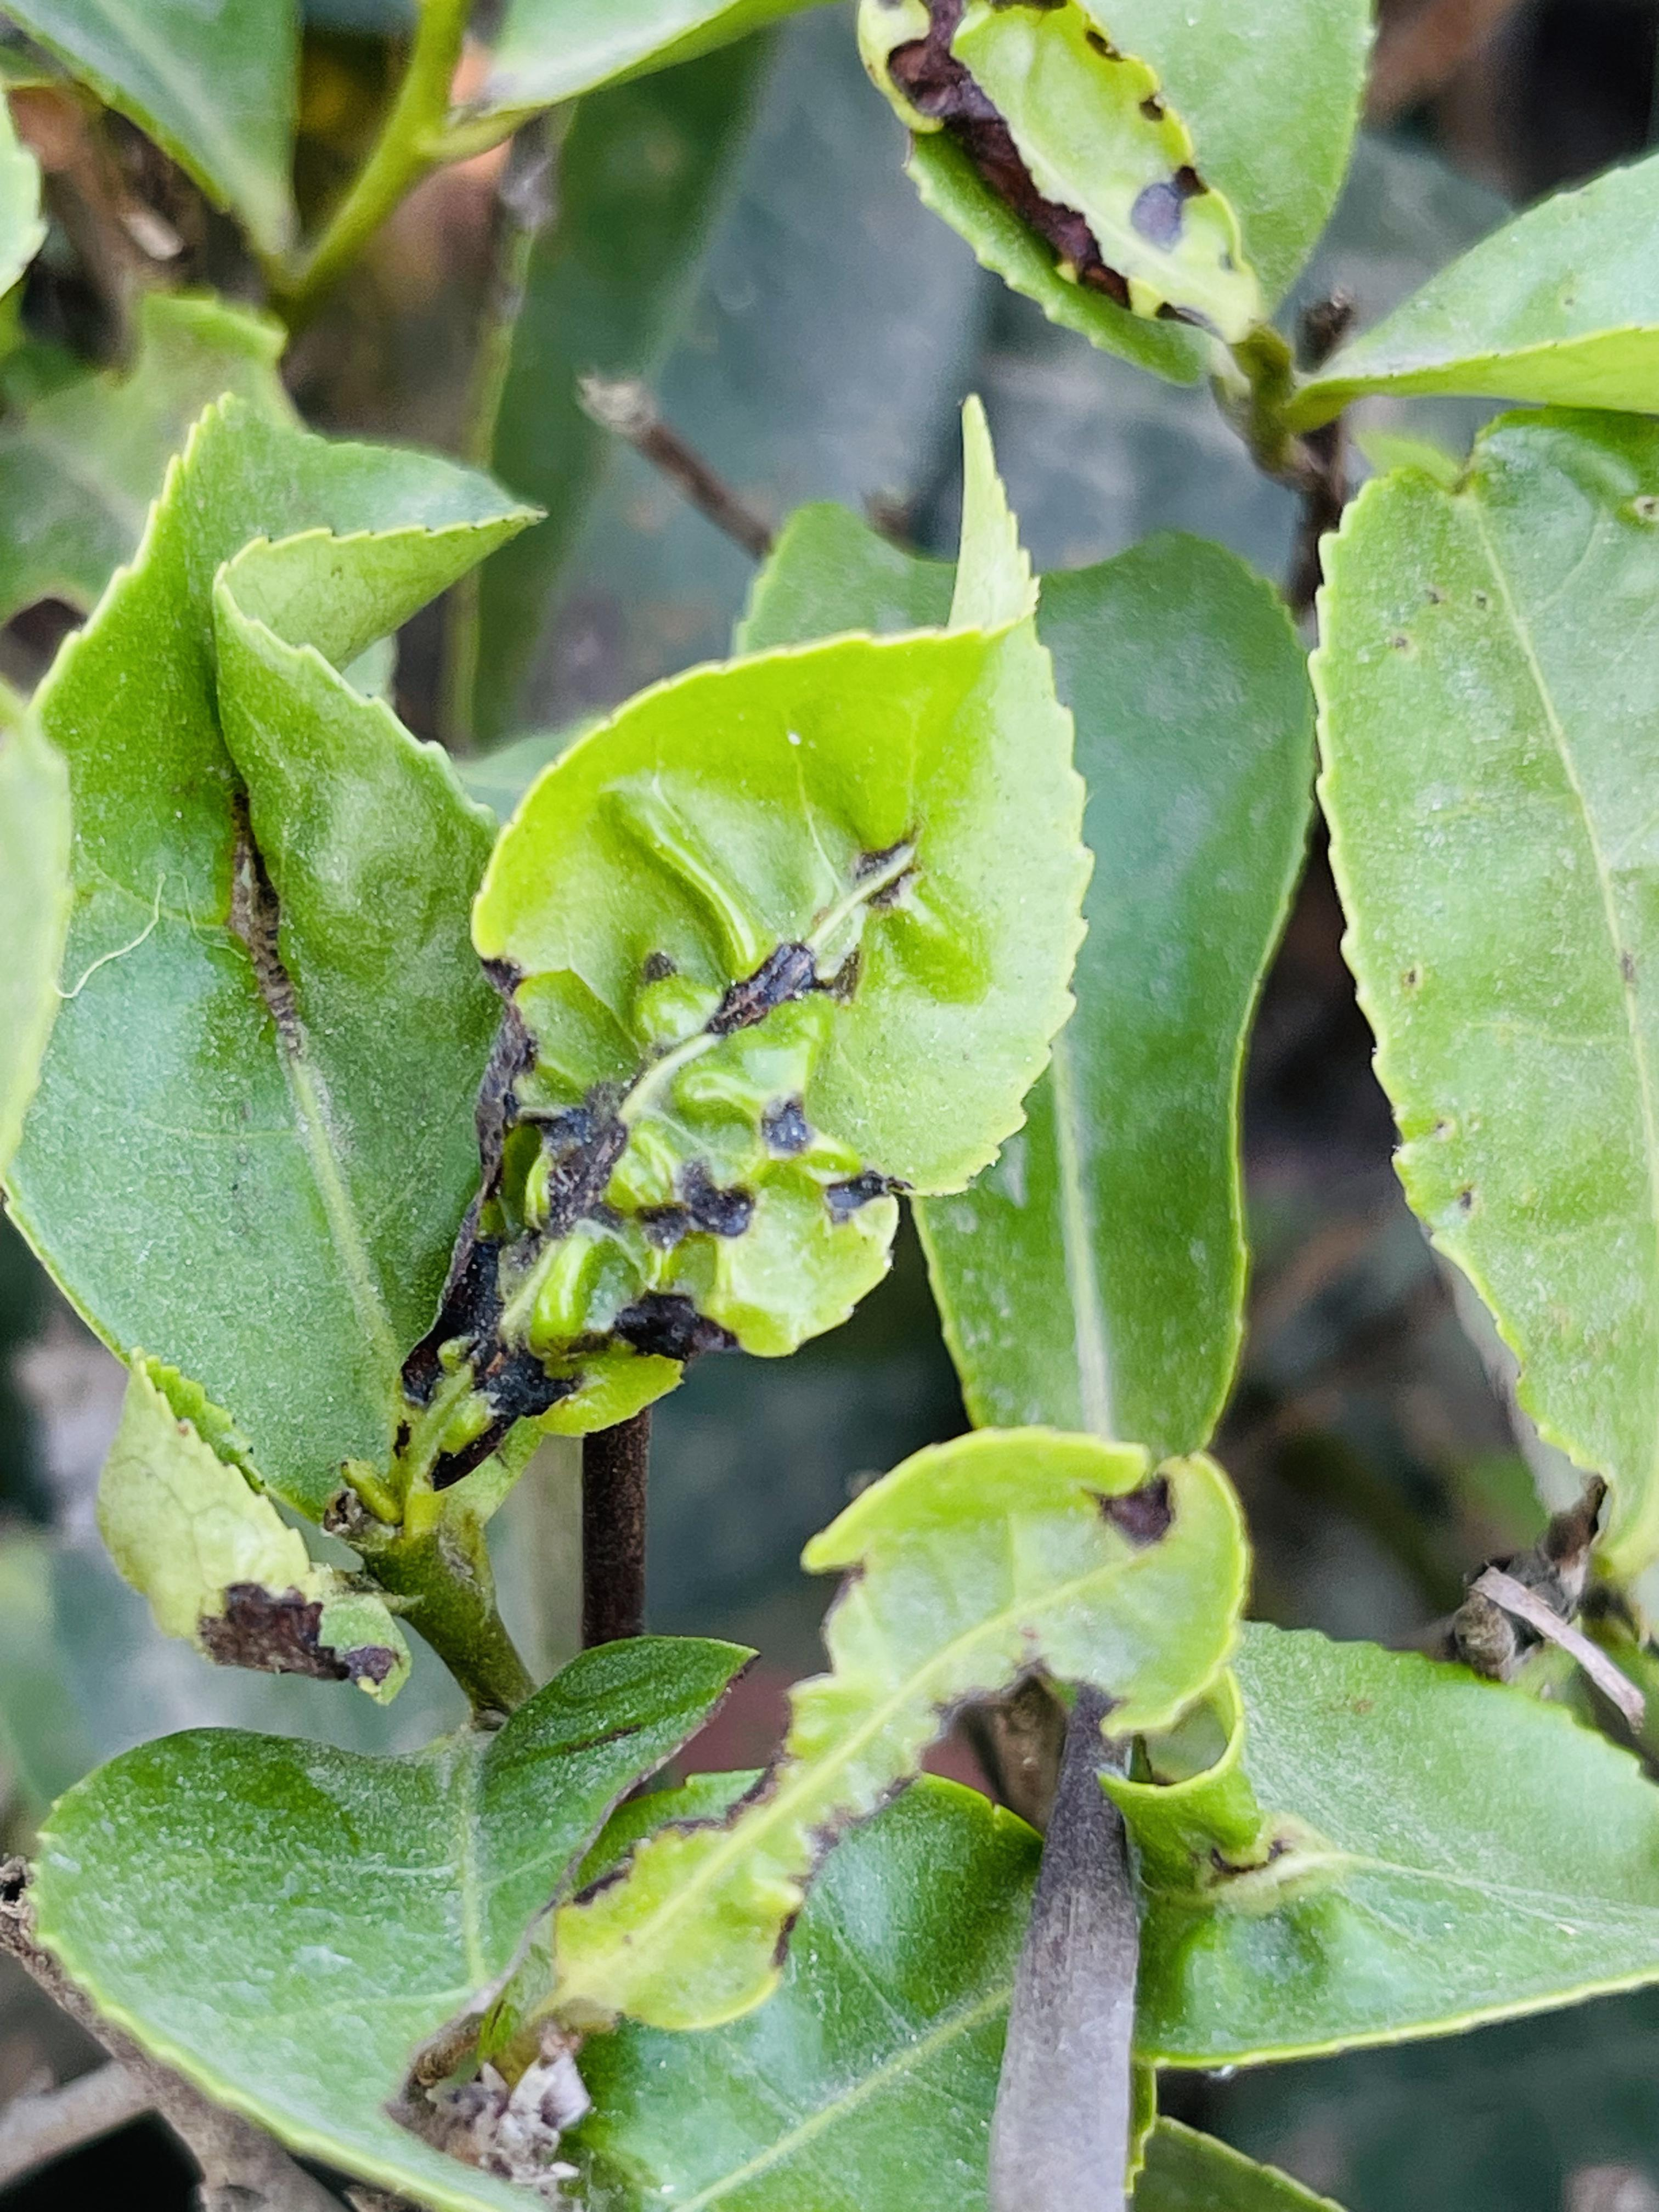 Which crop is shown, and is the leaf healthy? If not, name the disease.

tea, helopeltis
